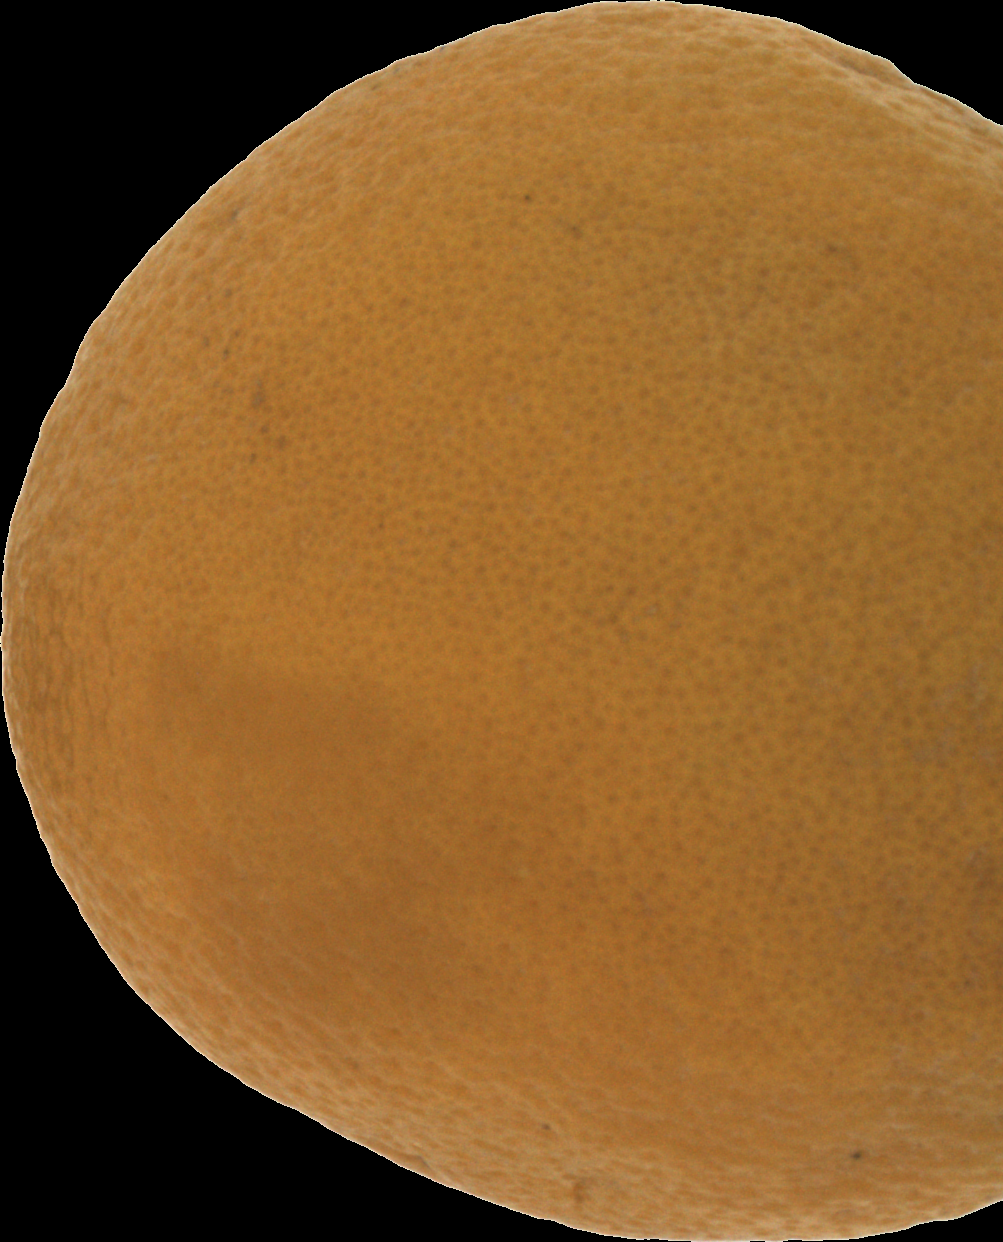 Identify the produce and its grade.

orange, bad
